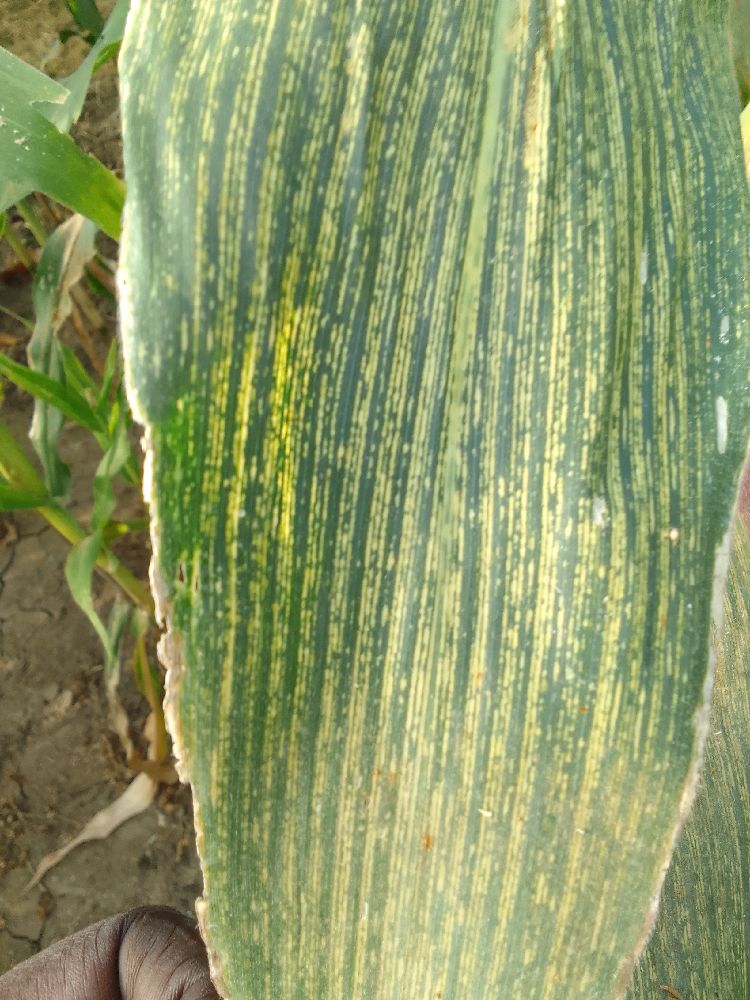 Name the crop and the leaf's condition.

maize, maize streak virus
